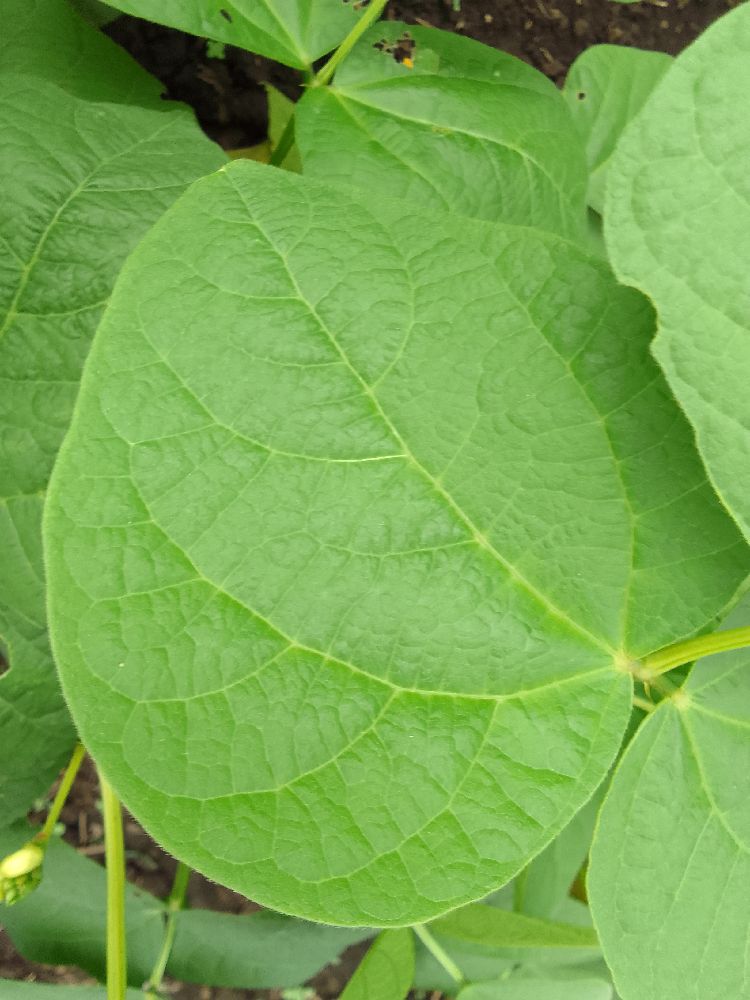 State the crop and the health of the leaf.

common bean, healthy
